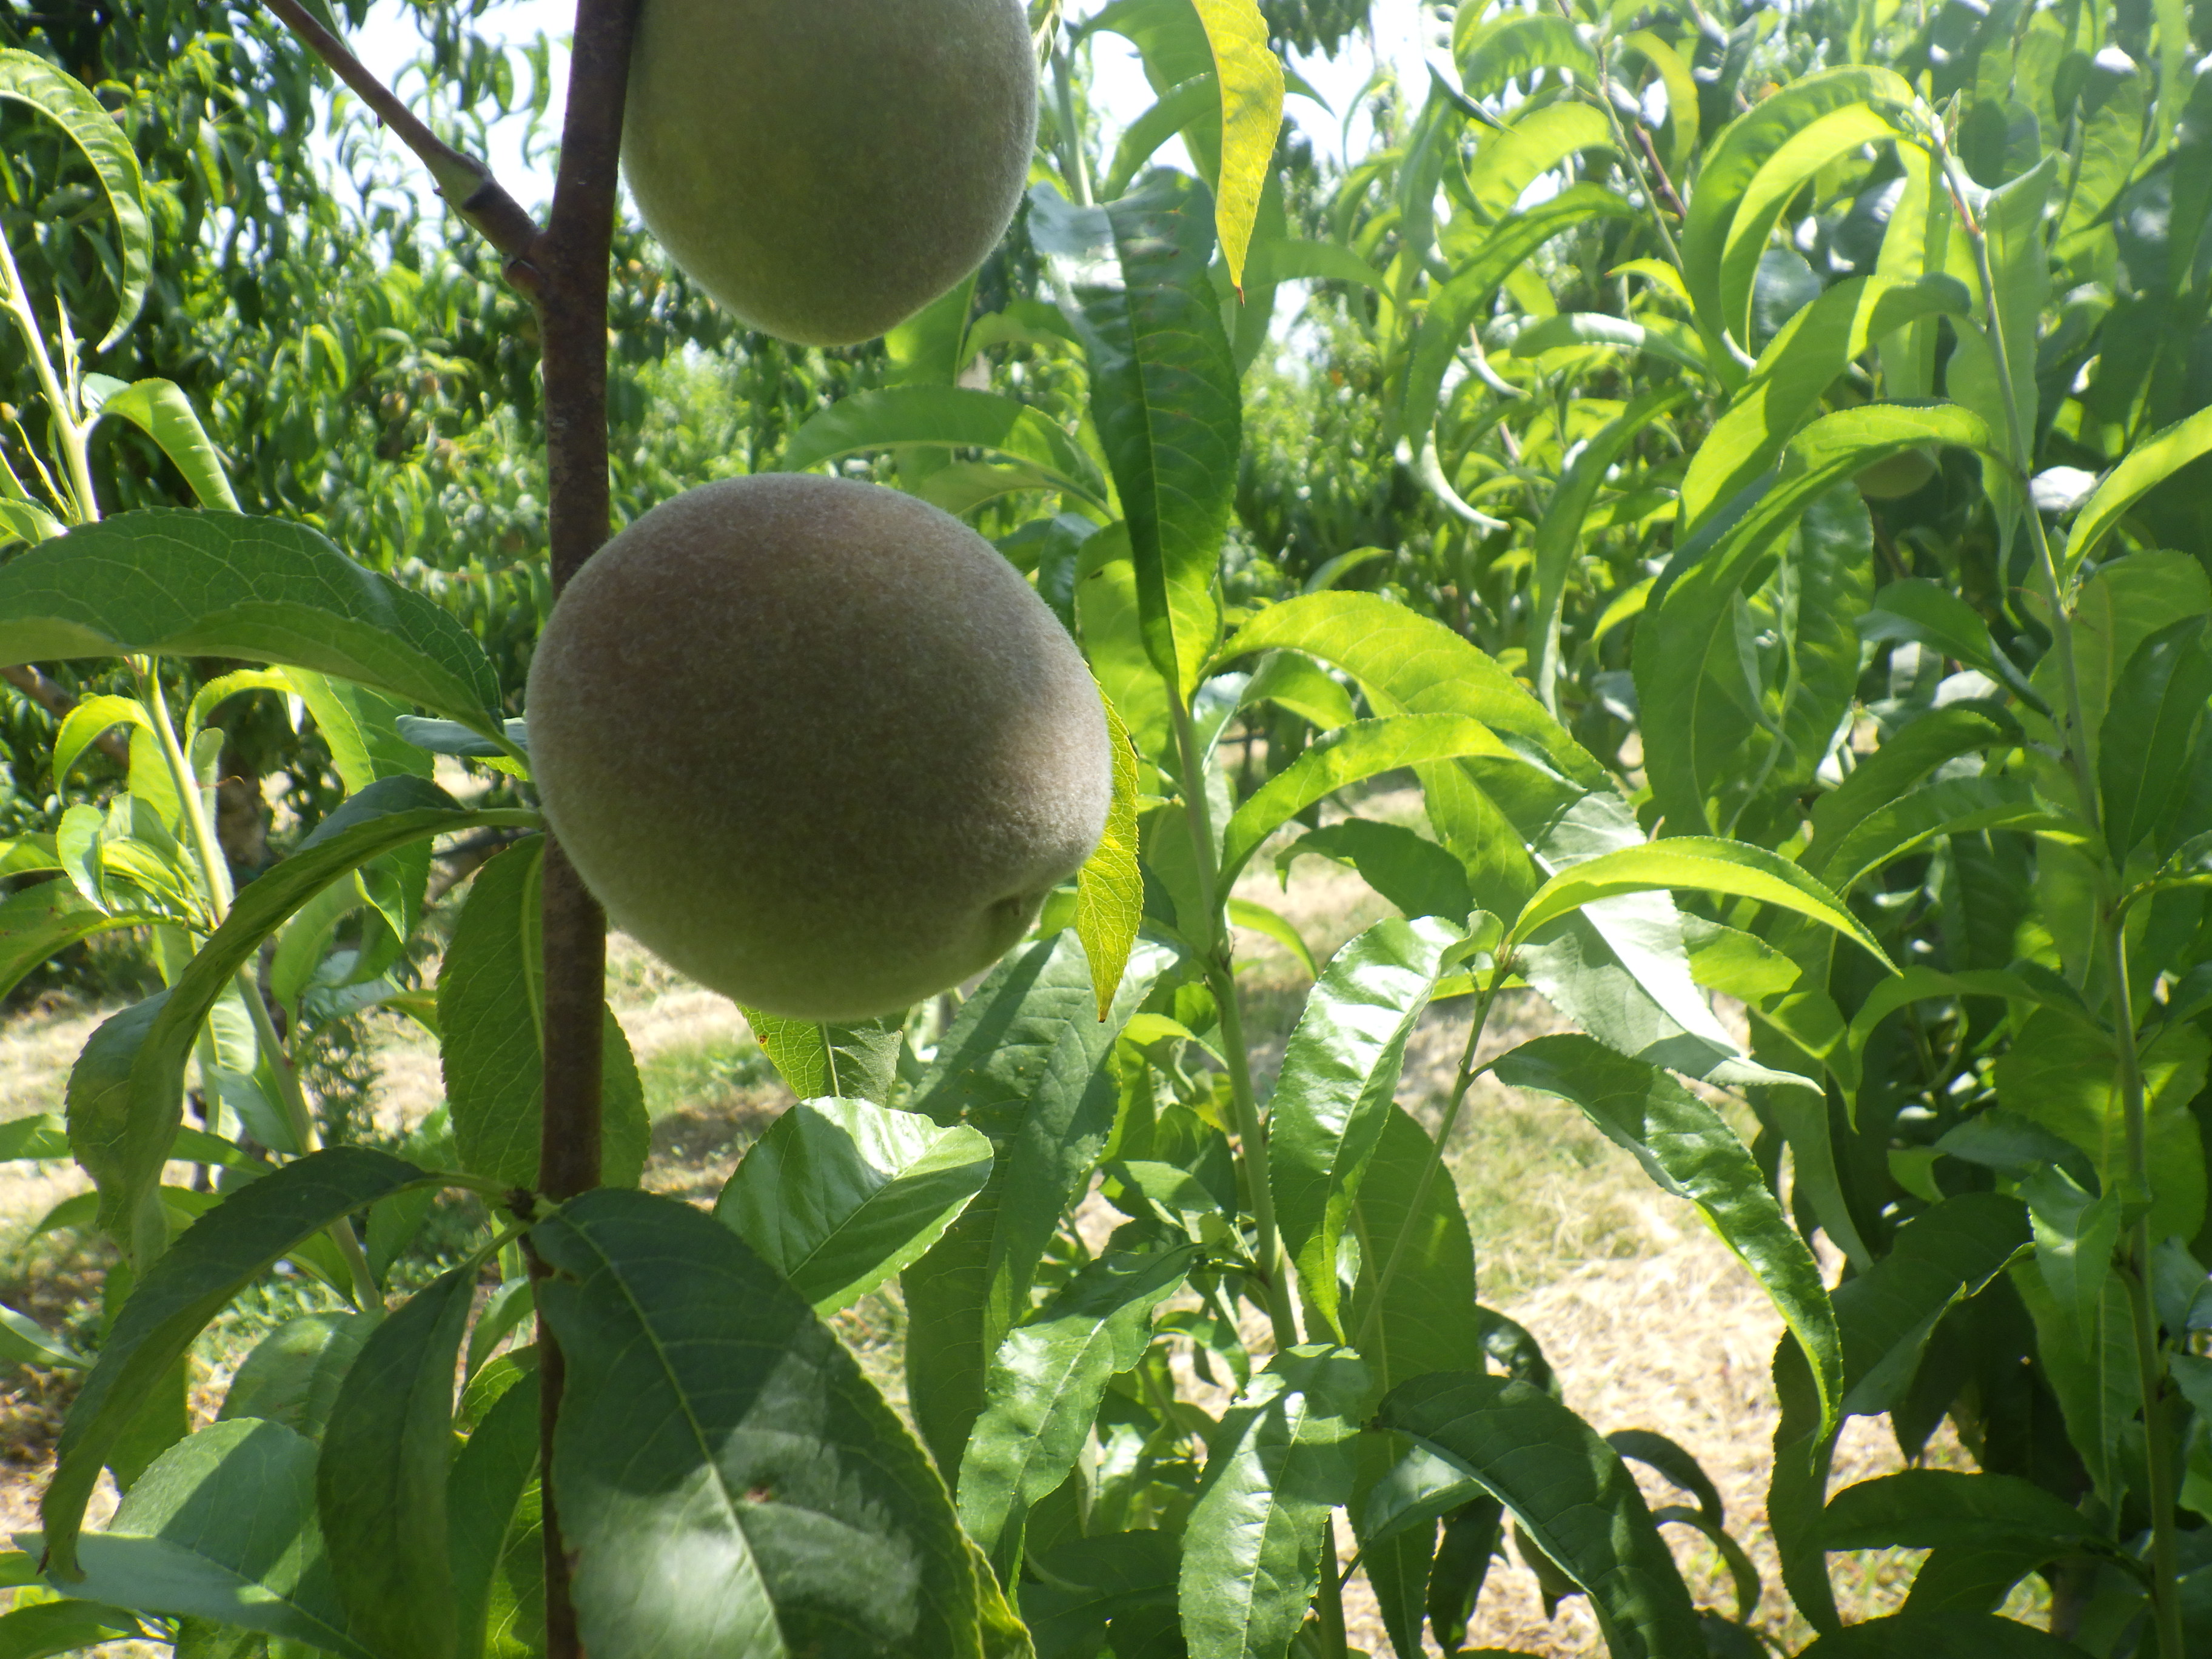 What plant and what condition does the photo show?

peach, shot hole disease
